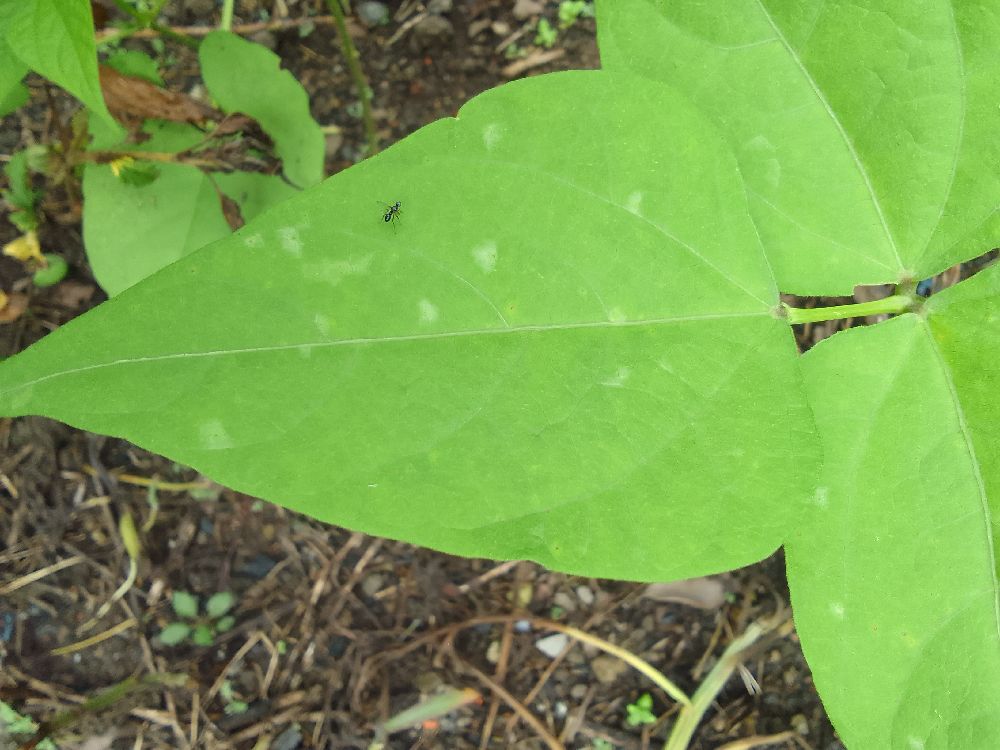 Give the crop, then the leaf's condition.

common bean, healthy
